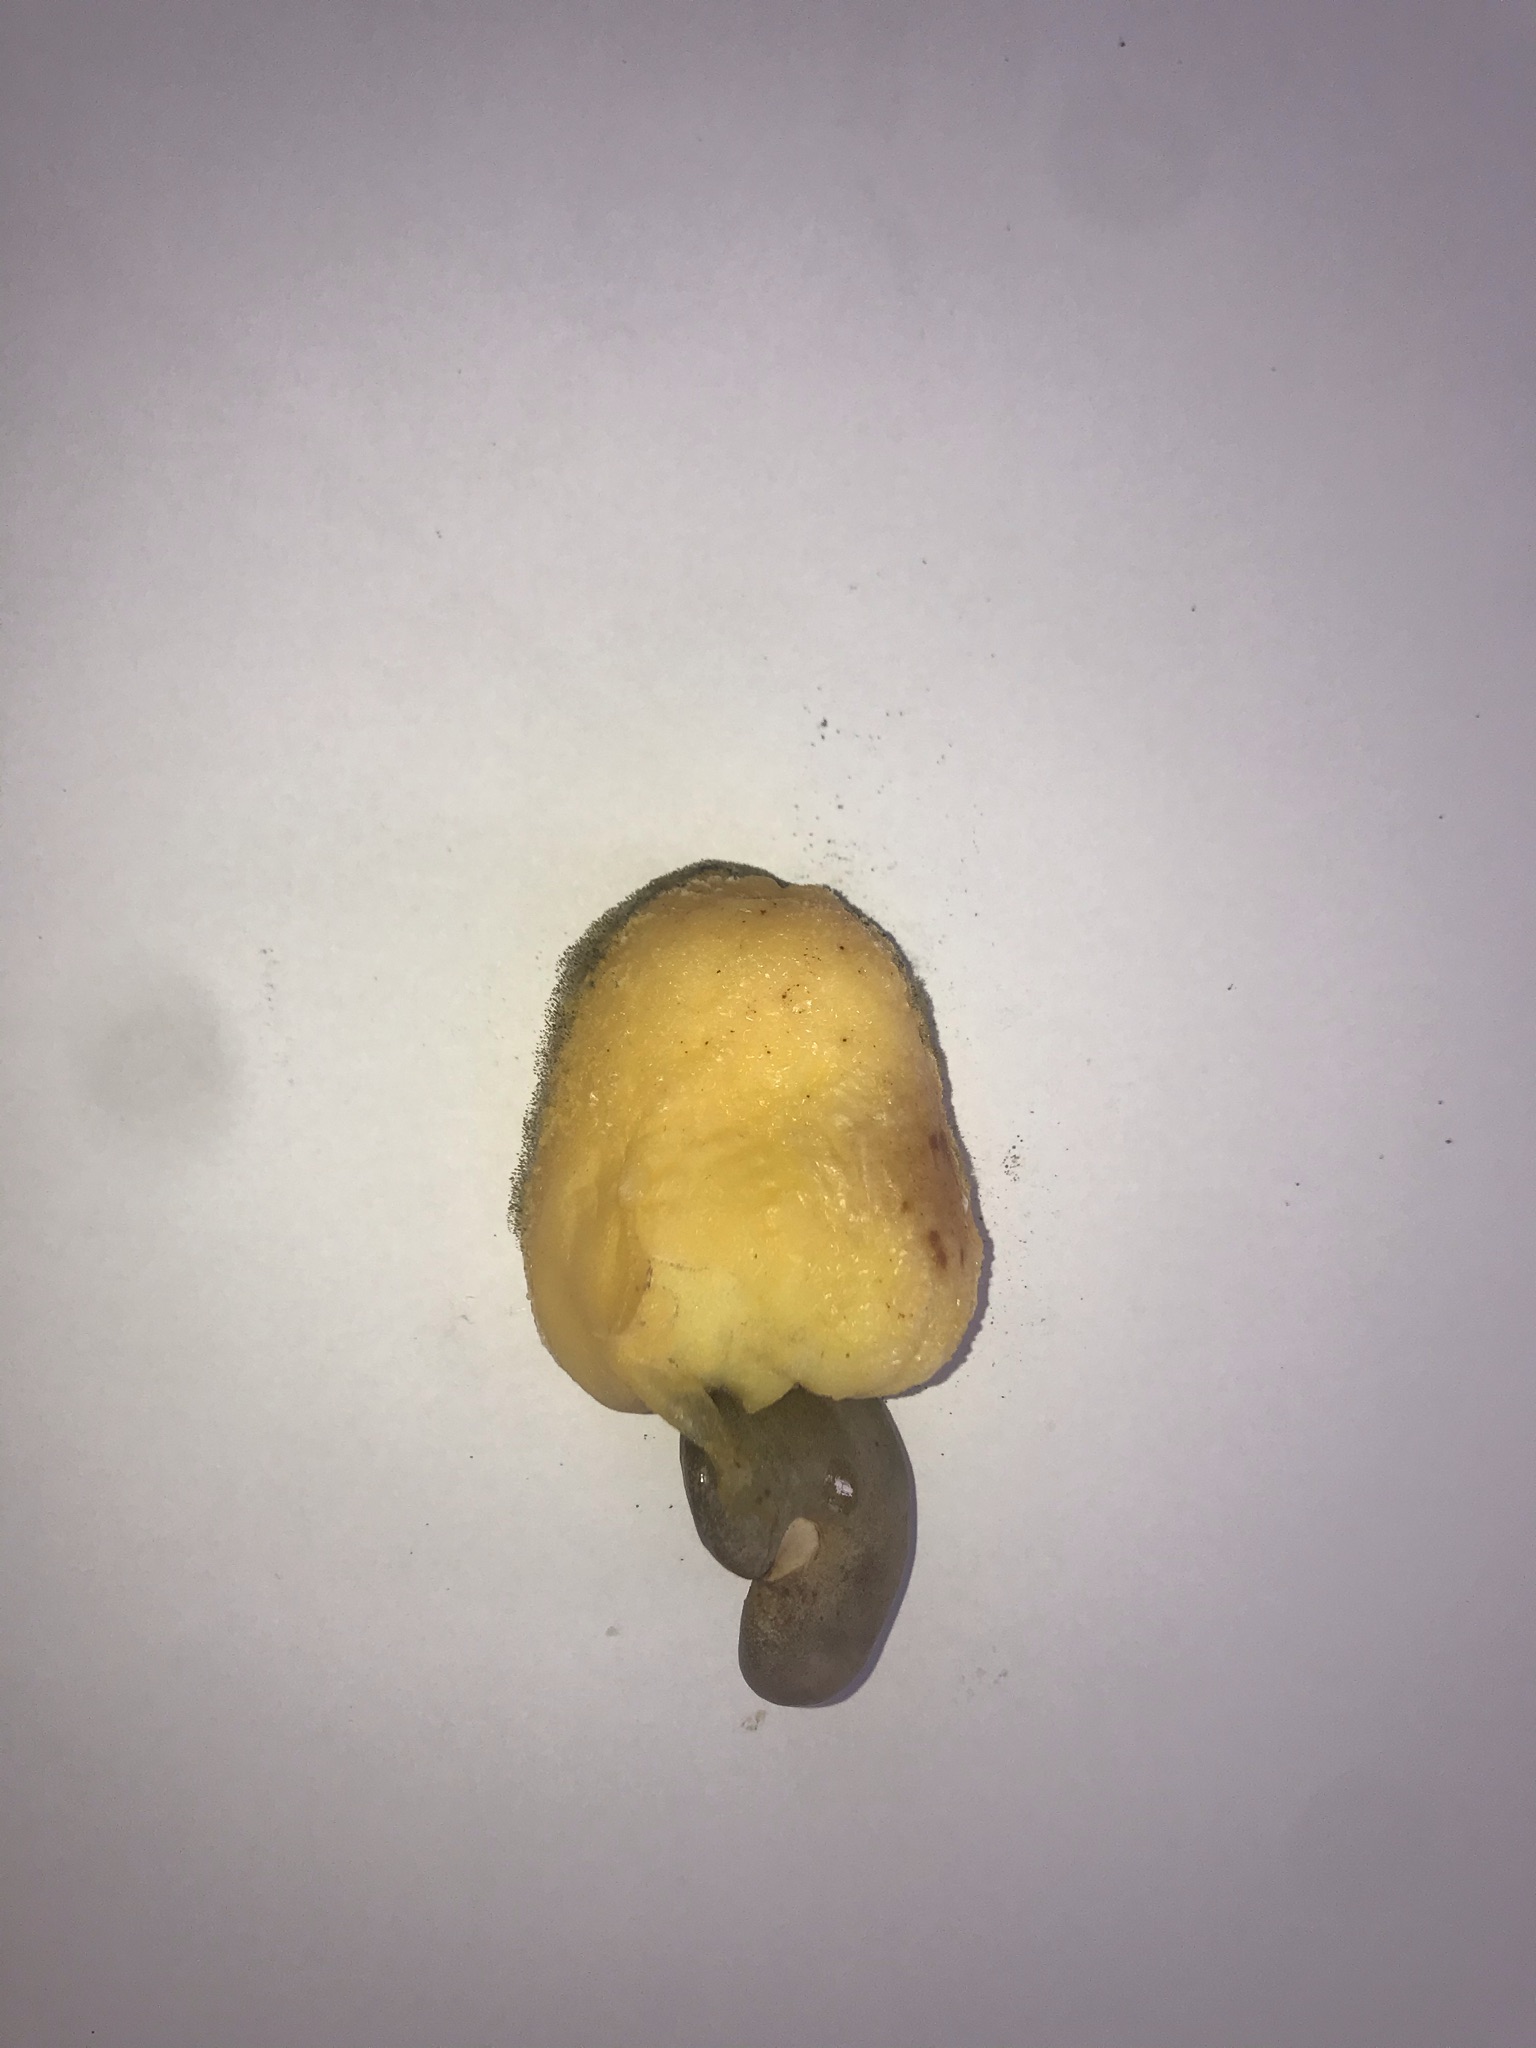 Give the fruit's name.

caju amarelo
